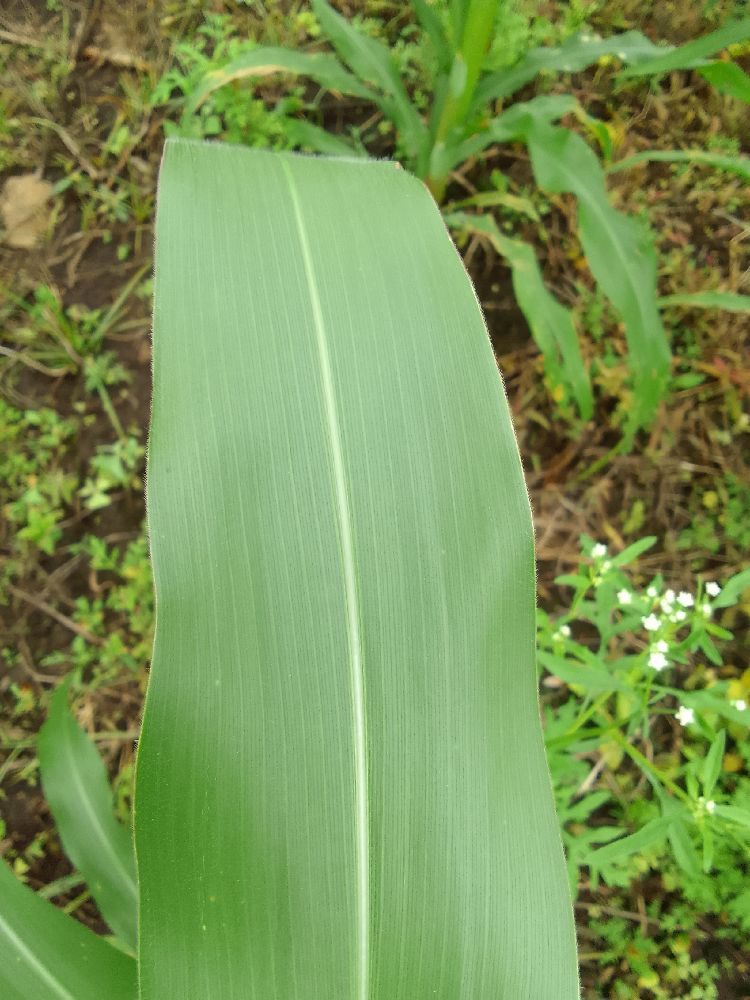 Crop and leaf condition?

maize, healthy
